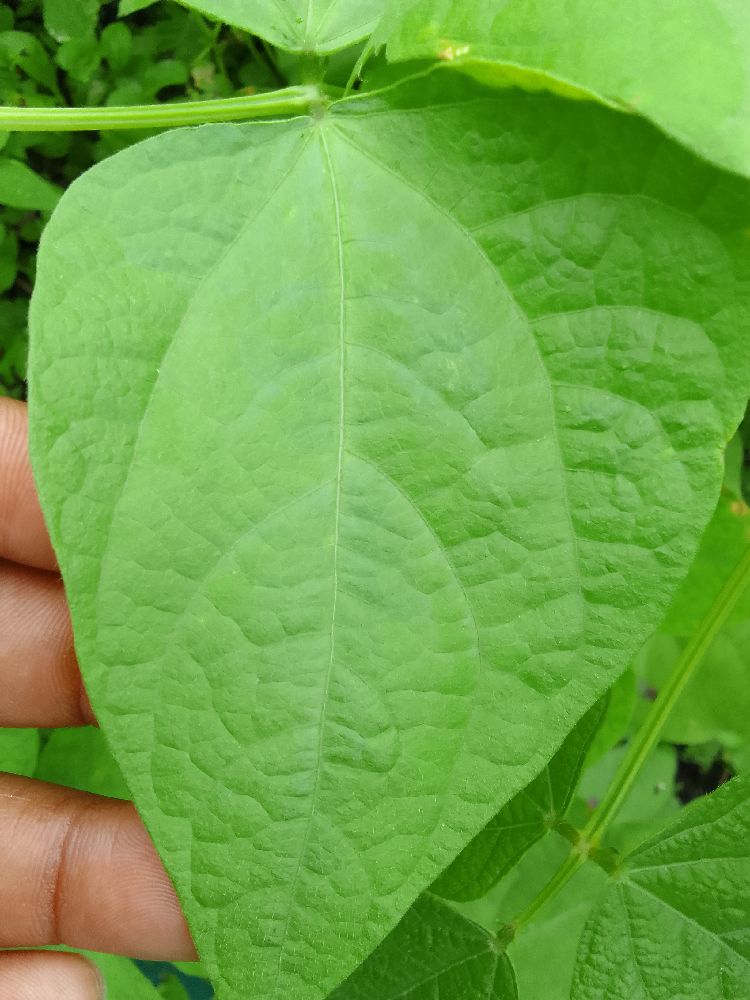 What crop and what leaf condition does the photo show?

common bean, healthy
